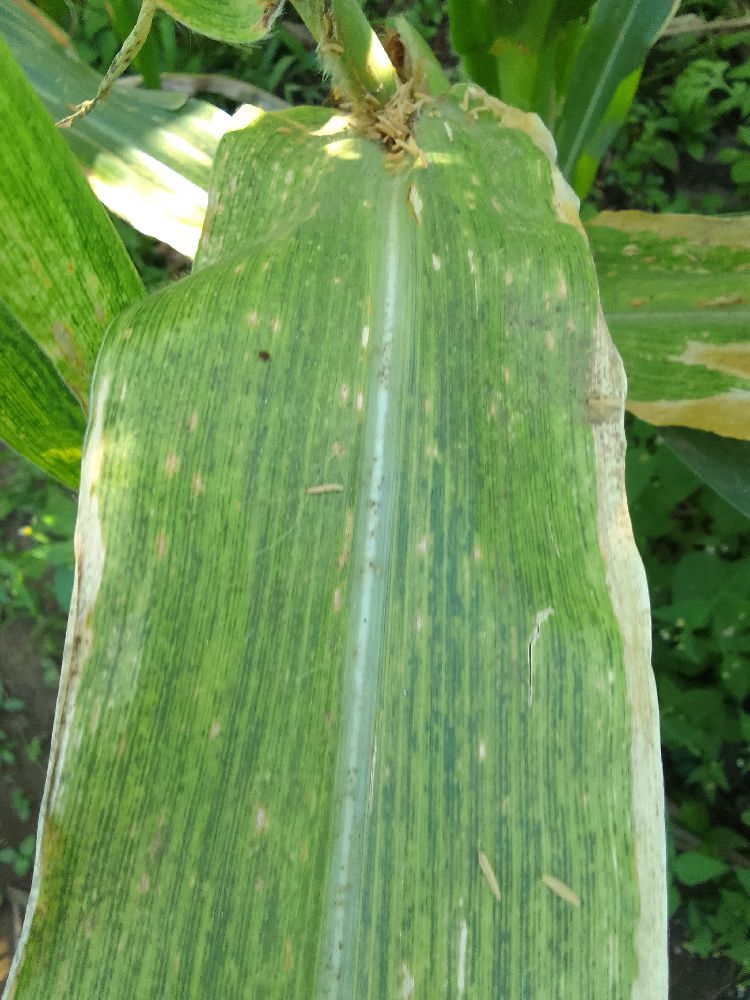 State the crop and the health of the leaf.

maize, maize lethal necrosis
